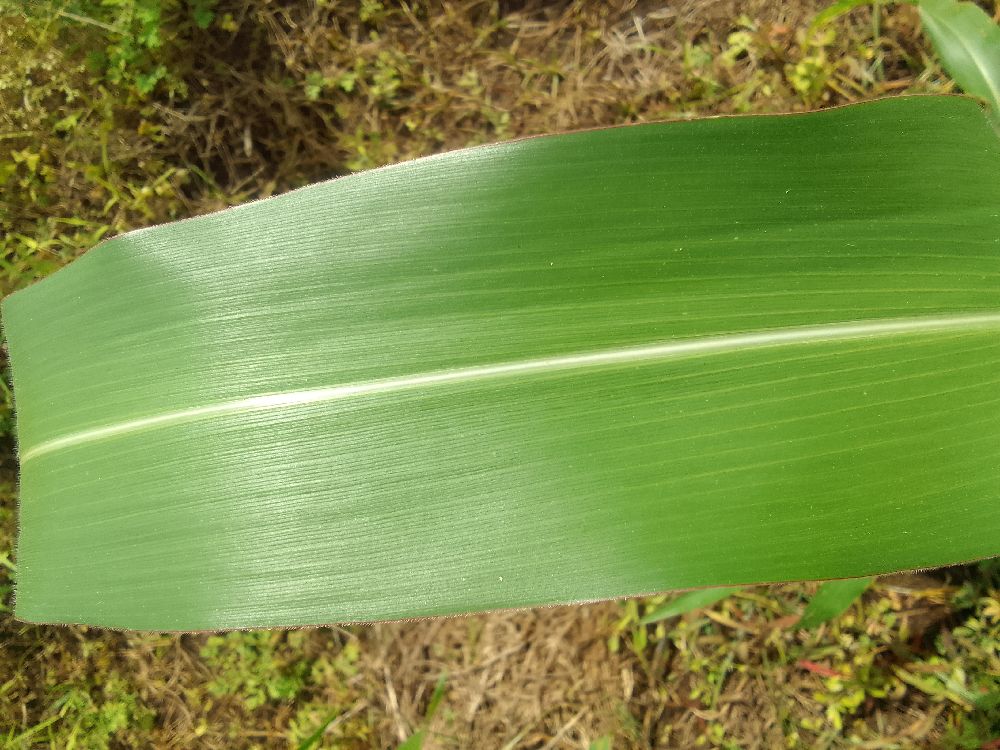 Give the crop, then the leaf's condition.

maize, healthy
